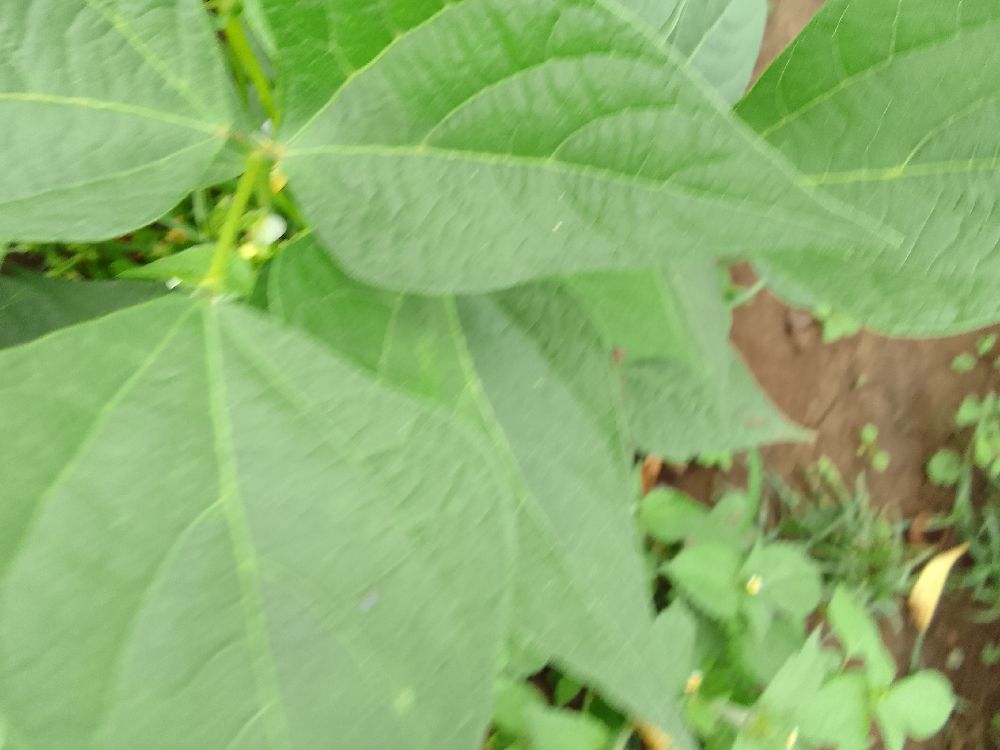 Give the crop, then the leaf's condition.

common bean, healthy
